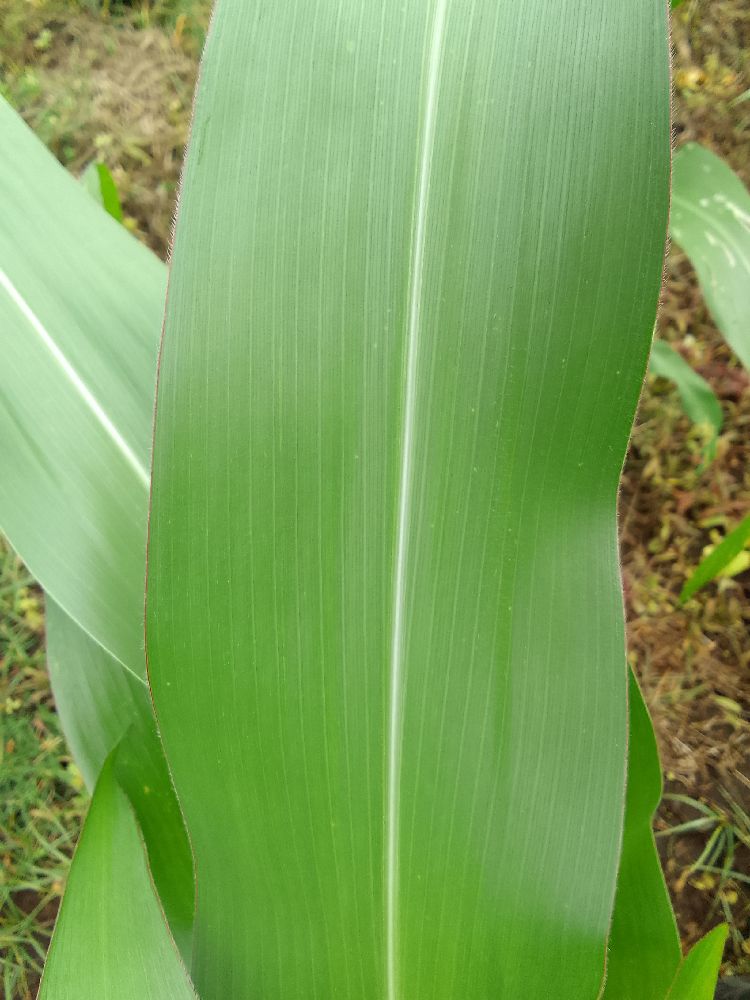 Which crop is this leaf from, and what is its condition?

maize, healthy
